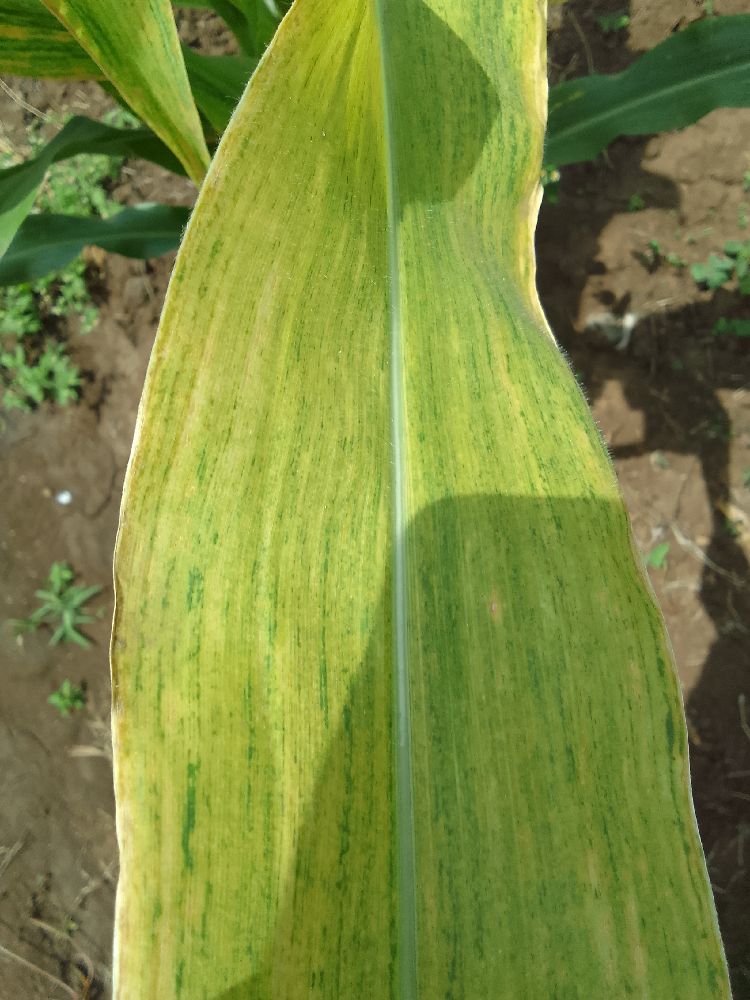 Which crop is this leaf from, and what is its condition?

maize, maize lethal necrosis
